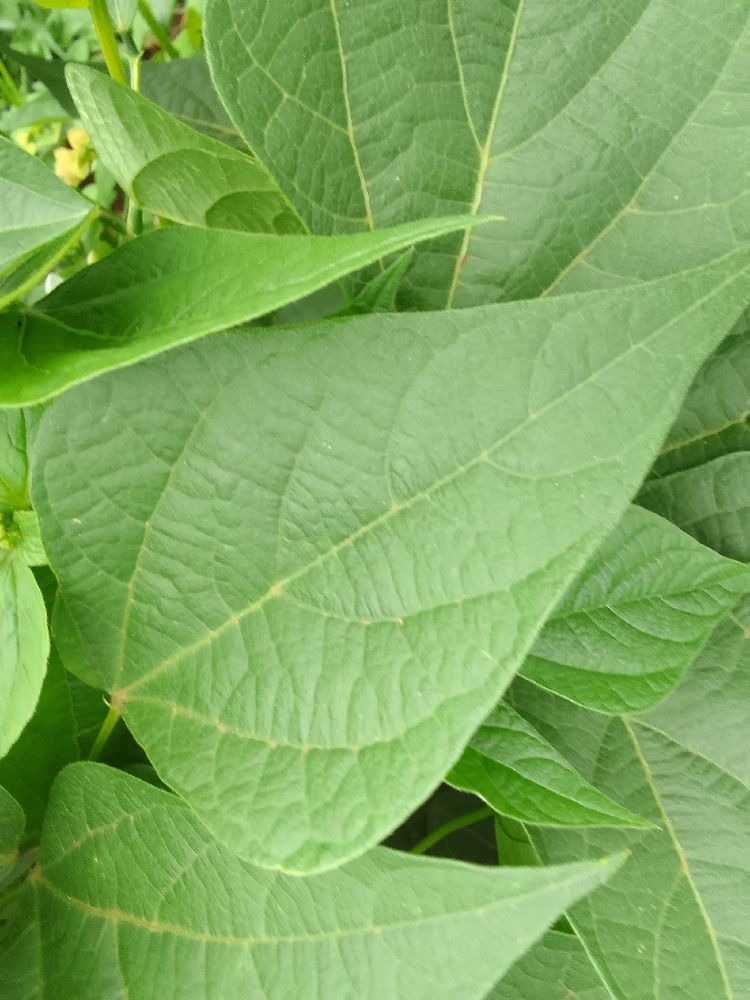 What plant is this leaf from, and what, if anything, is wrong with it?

common bean, healthy
